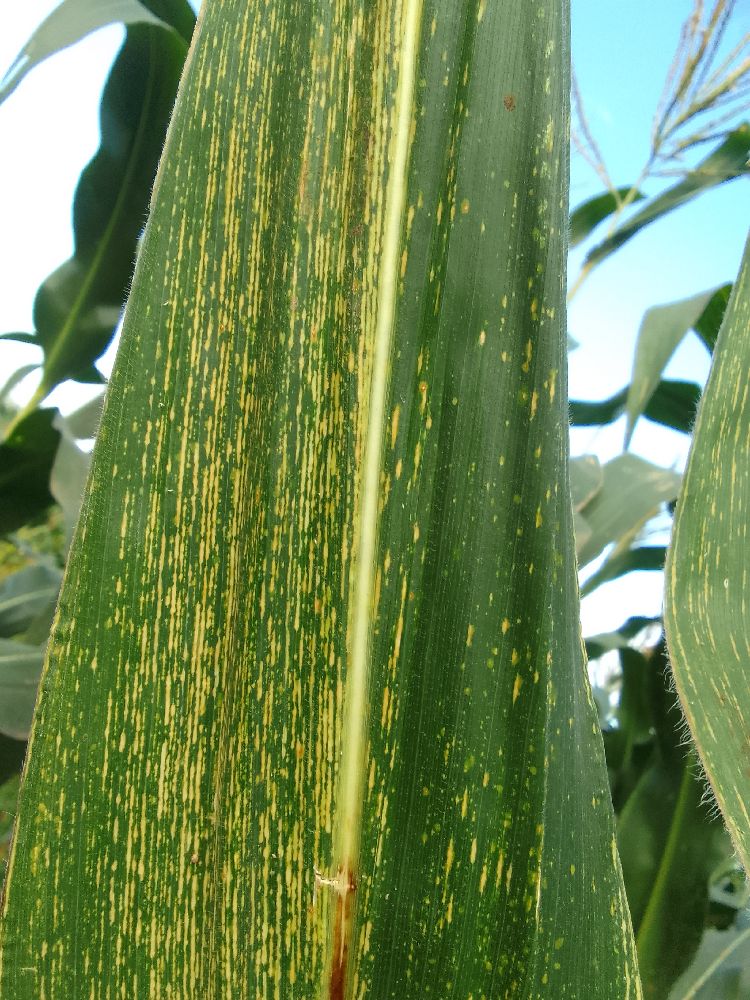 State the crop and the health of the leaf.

maize, maize streak virus
